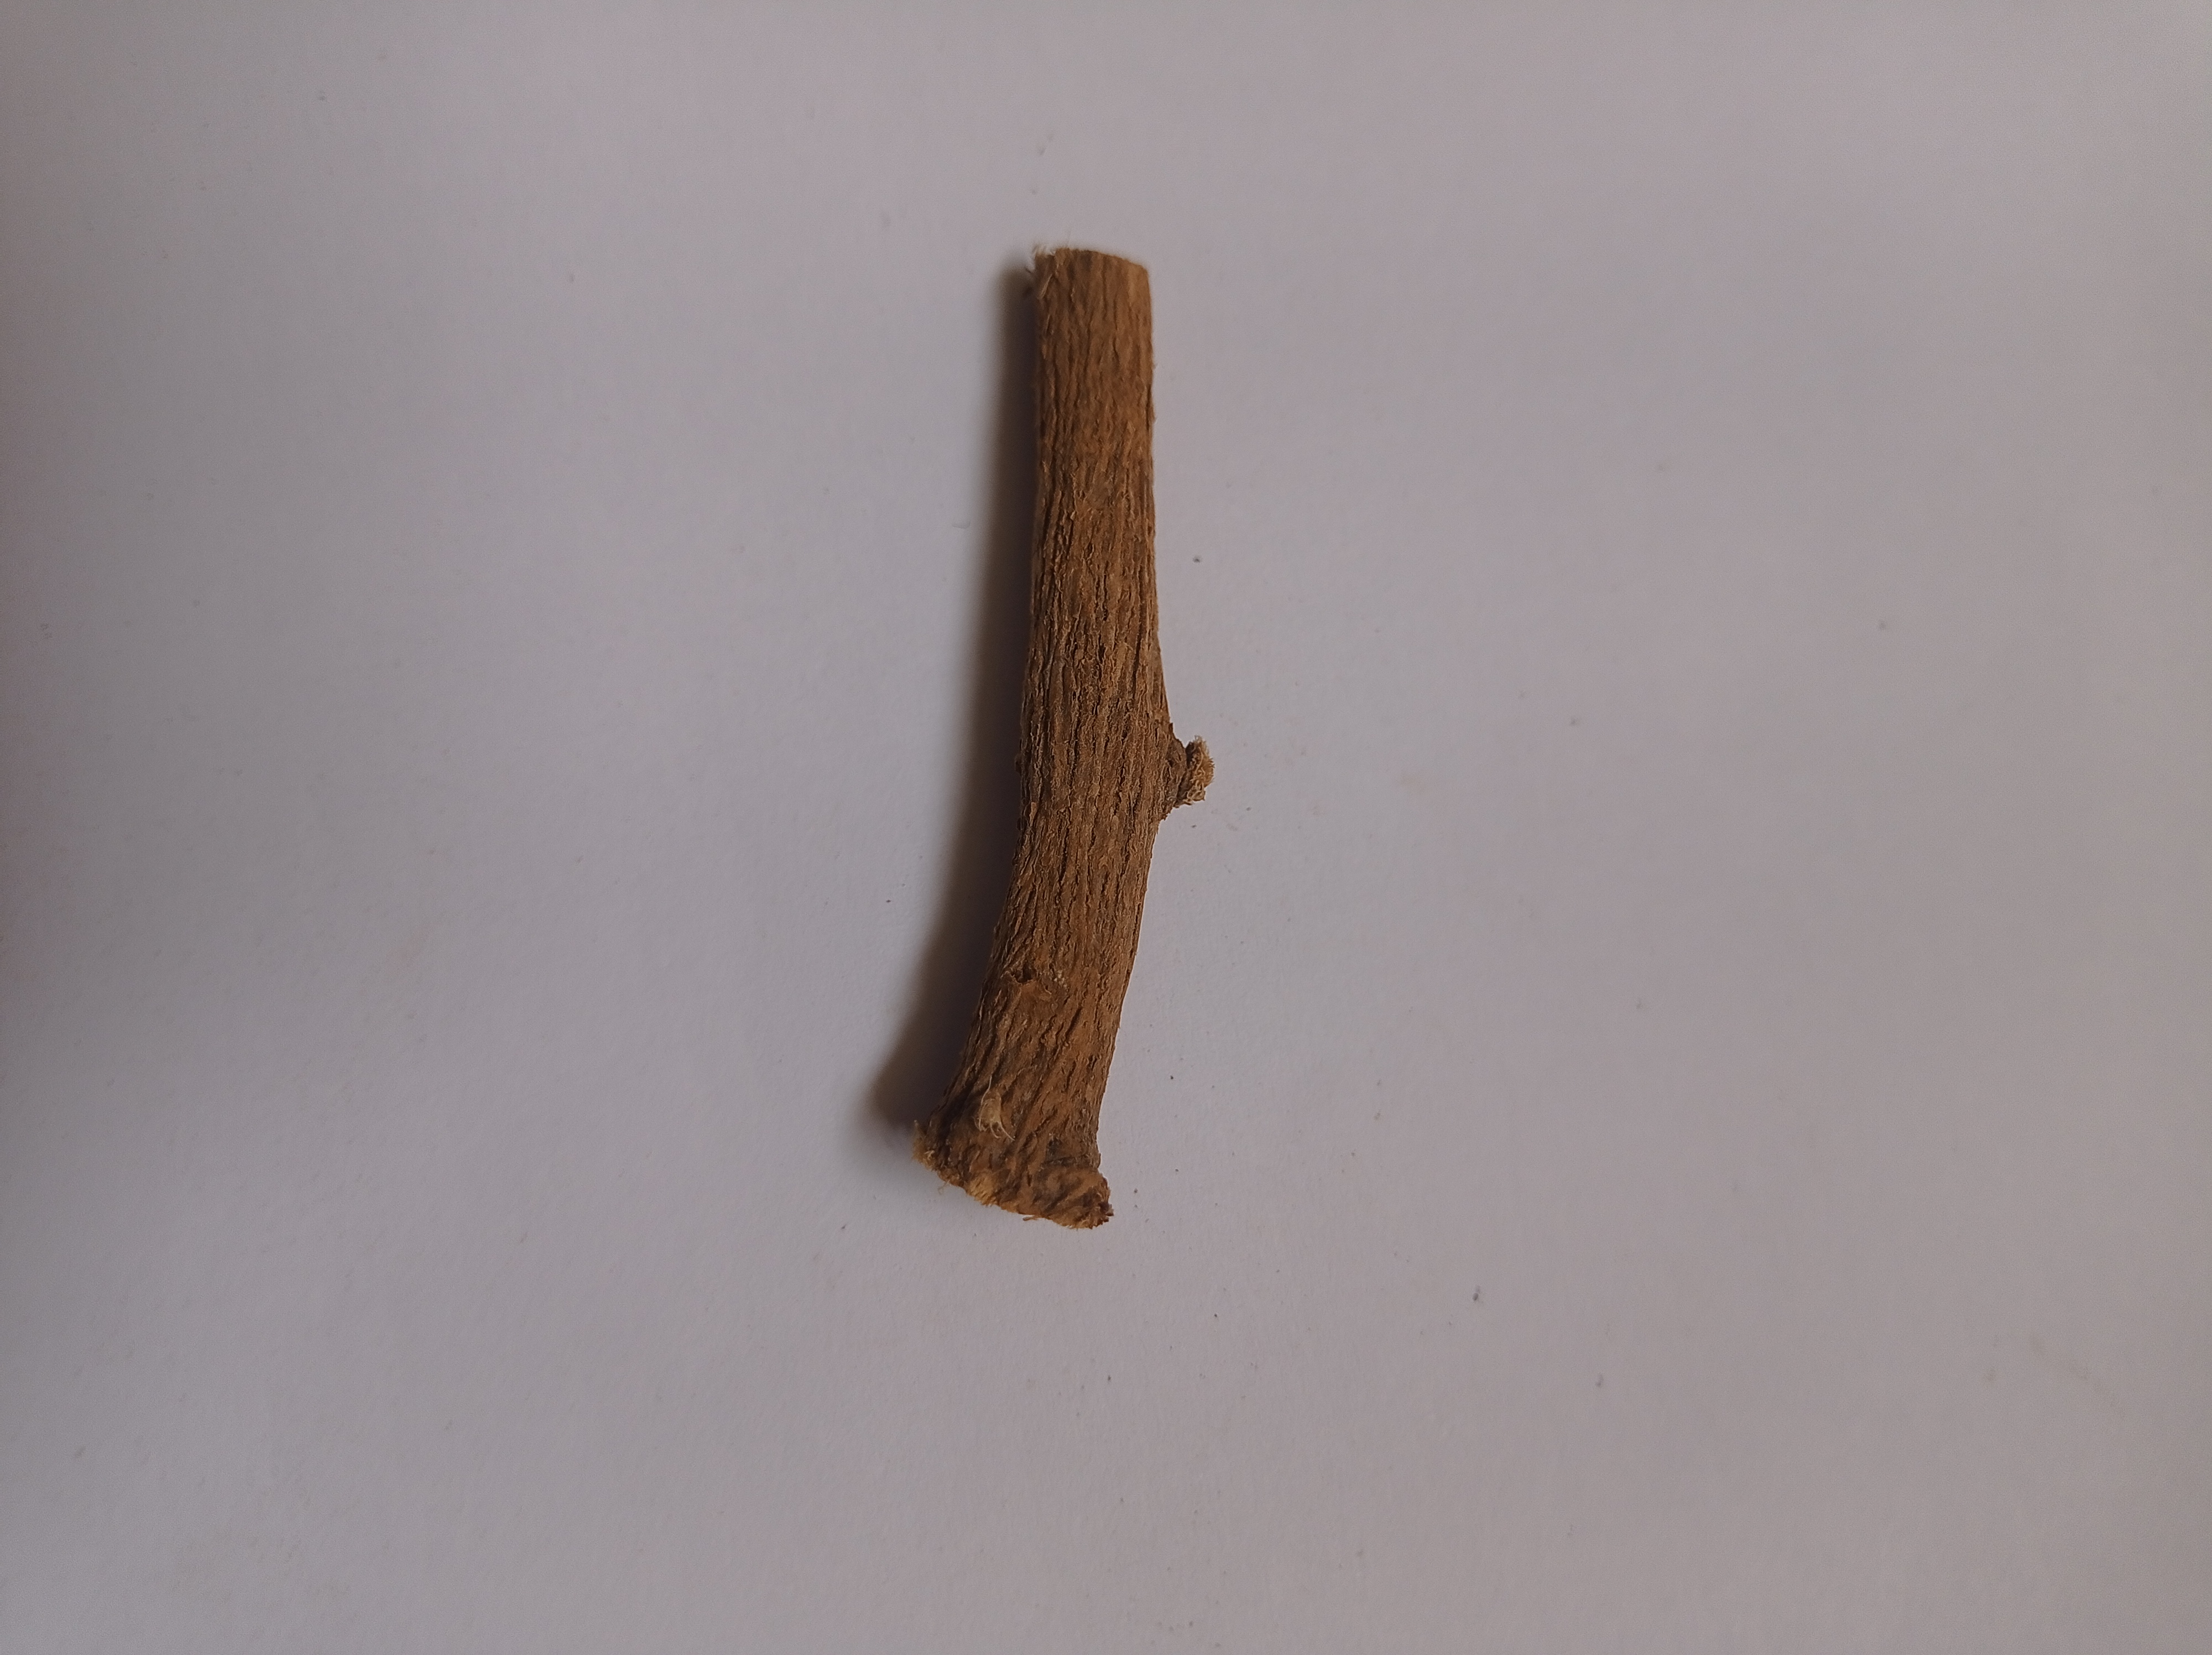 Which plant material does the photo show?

jesthamadh
